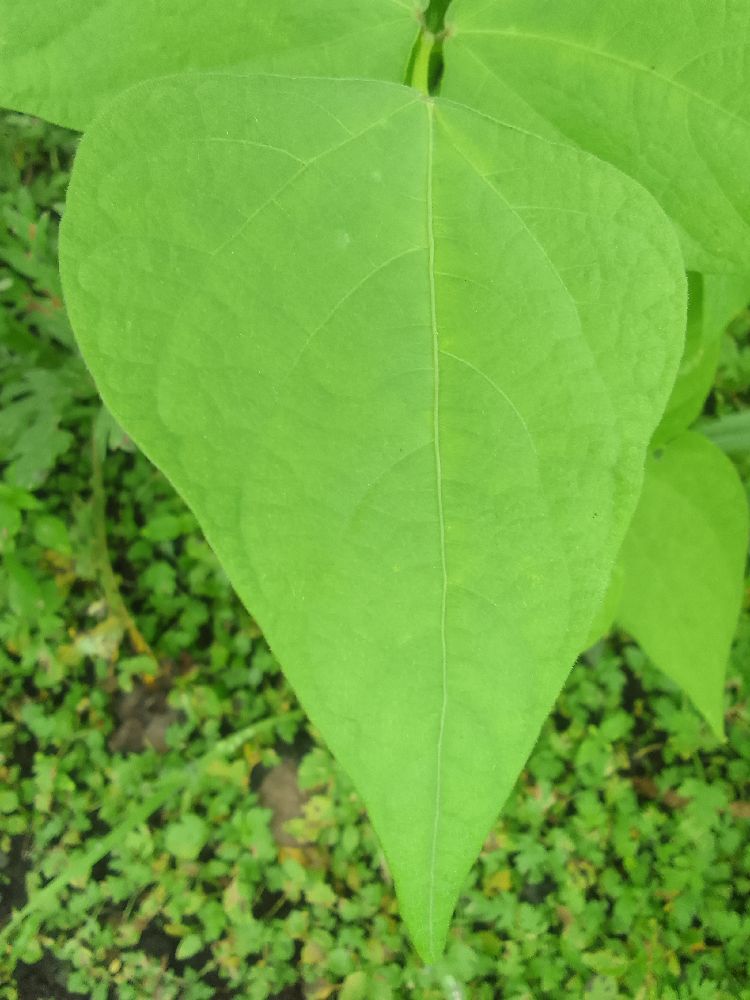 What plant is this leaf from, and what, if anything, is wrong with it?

common bean, healthy
